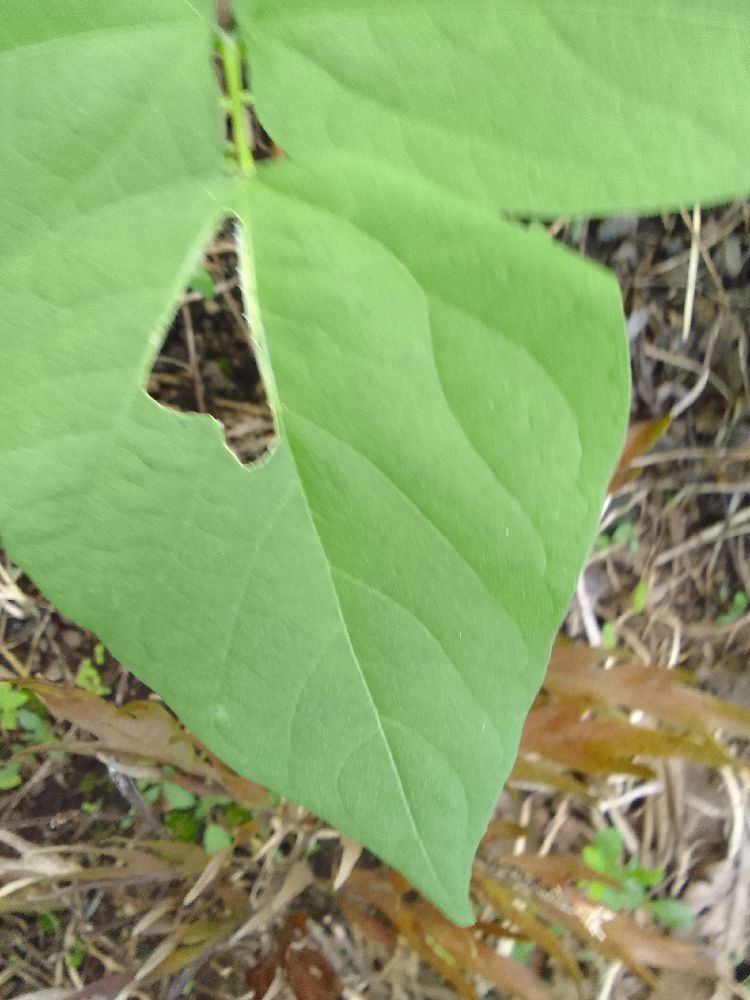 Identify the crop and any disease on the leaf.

common bean, healthy
